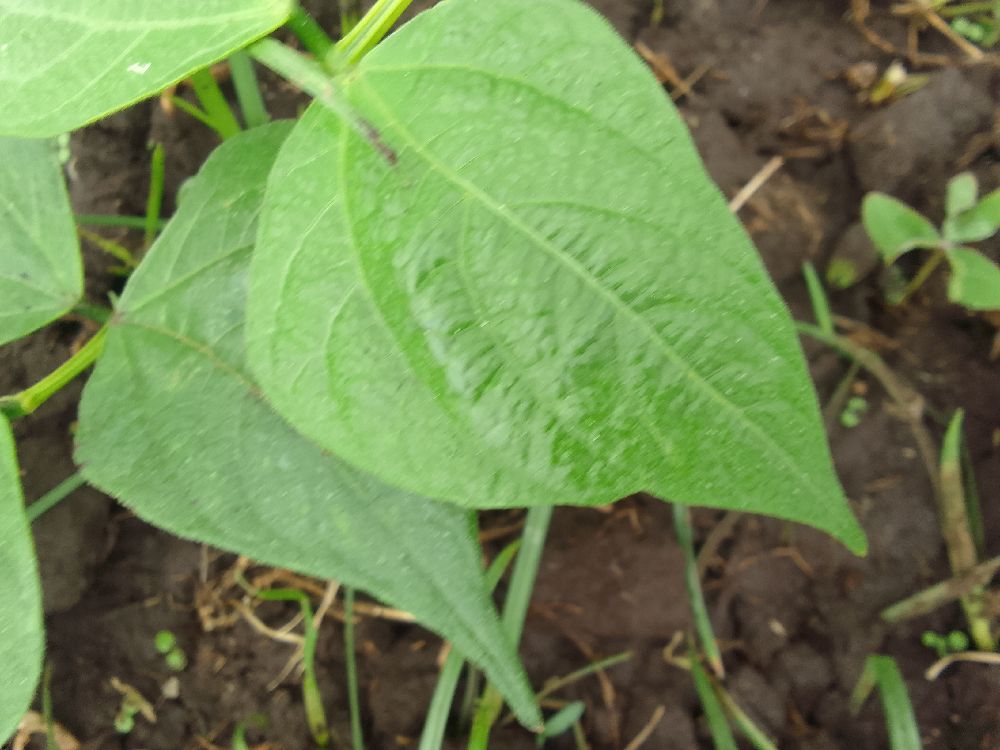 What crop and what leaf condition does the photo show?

common bean, healthy
